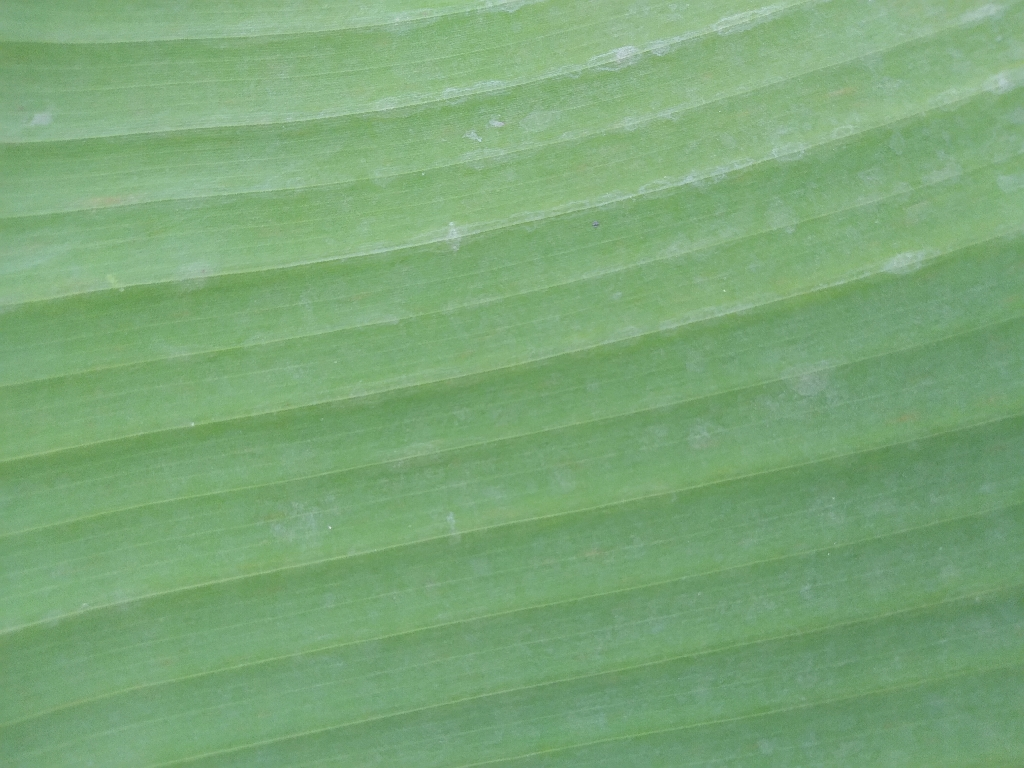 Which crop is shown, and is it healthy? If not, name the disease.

banana, healthy
